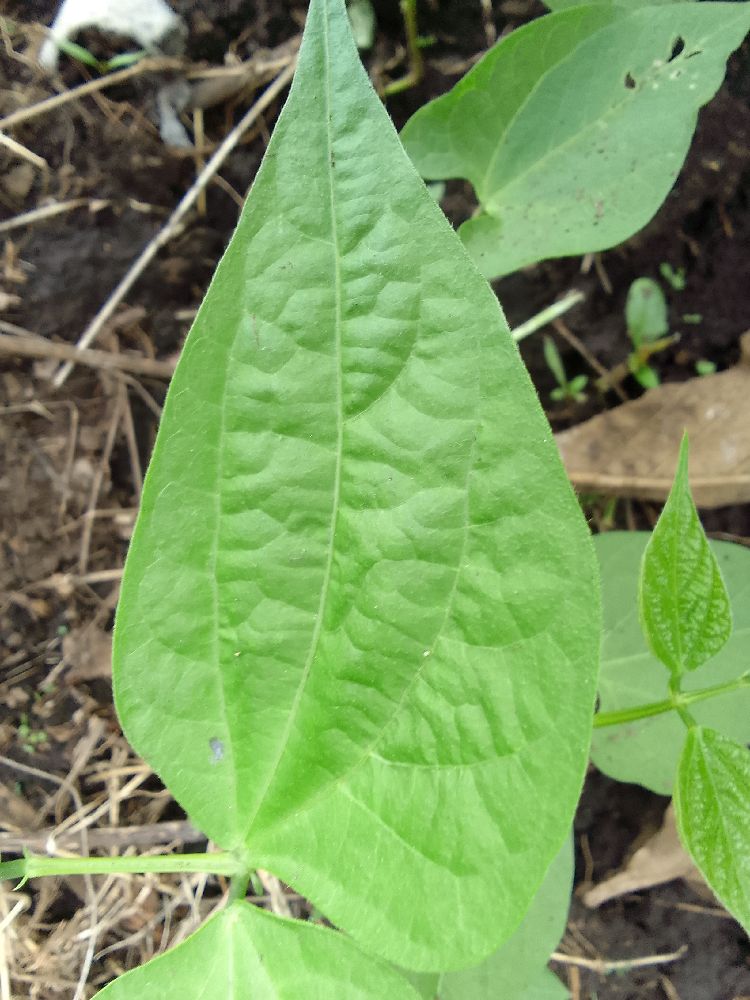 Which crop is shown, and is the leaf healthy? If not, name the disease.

common bean, healthy
